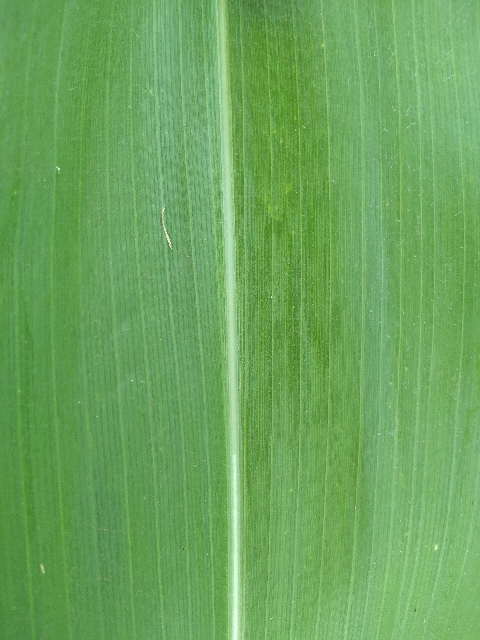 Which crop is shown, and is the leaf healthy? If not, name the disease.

maize, healthy
